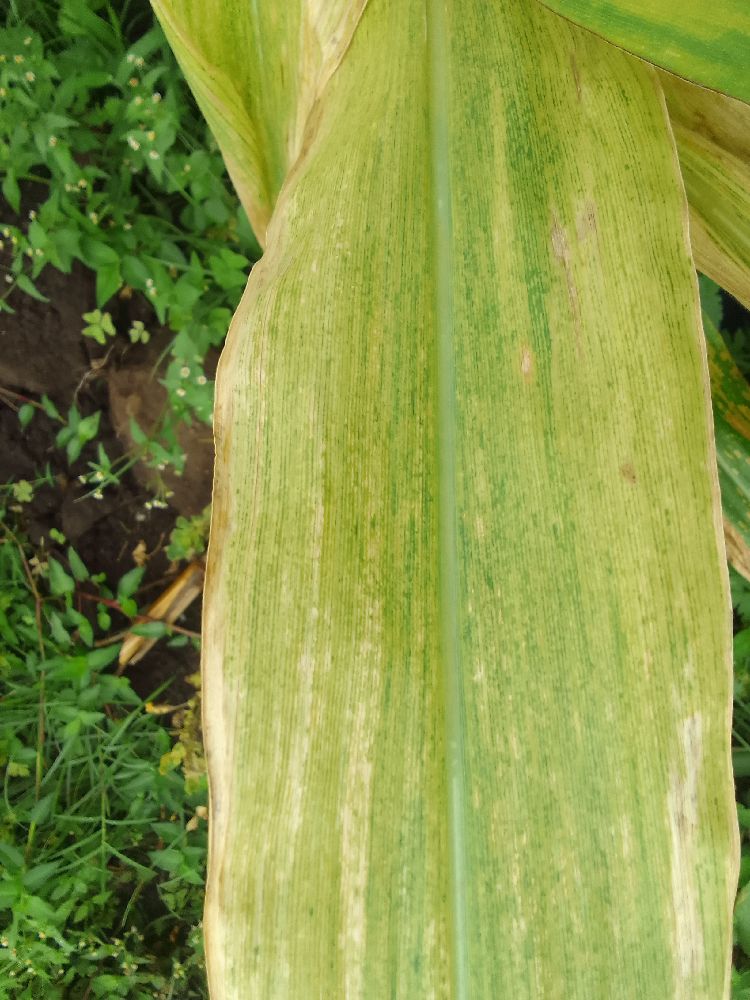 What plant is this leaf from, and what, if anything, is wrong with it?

maize, maize lethal necrosis
